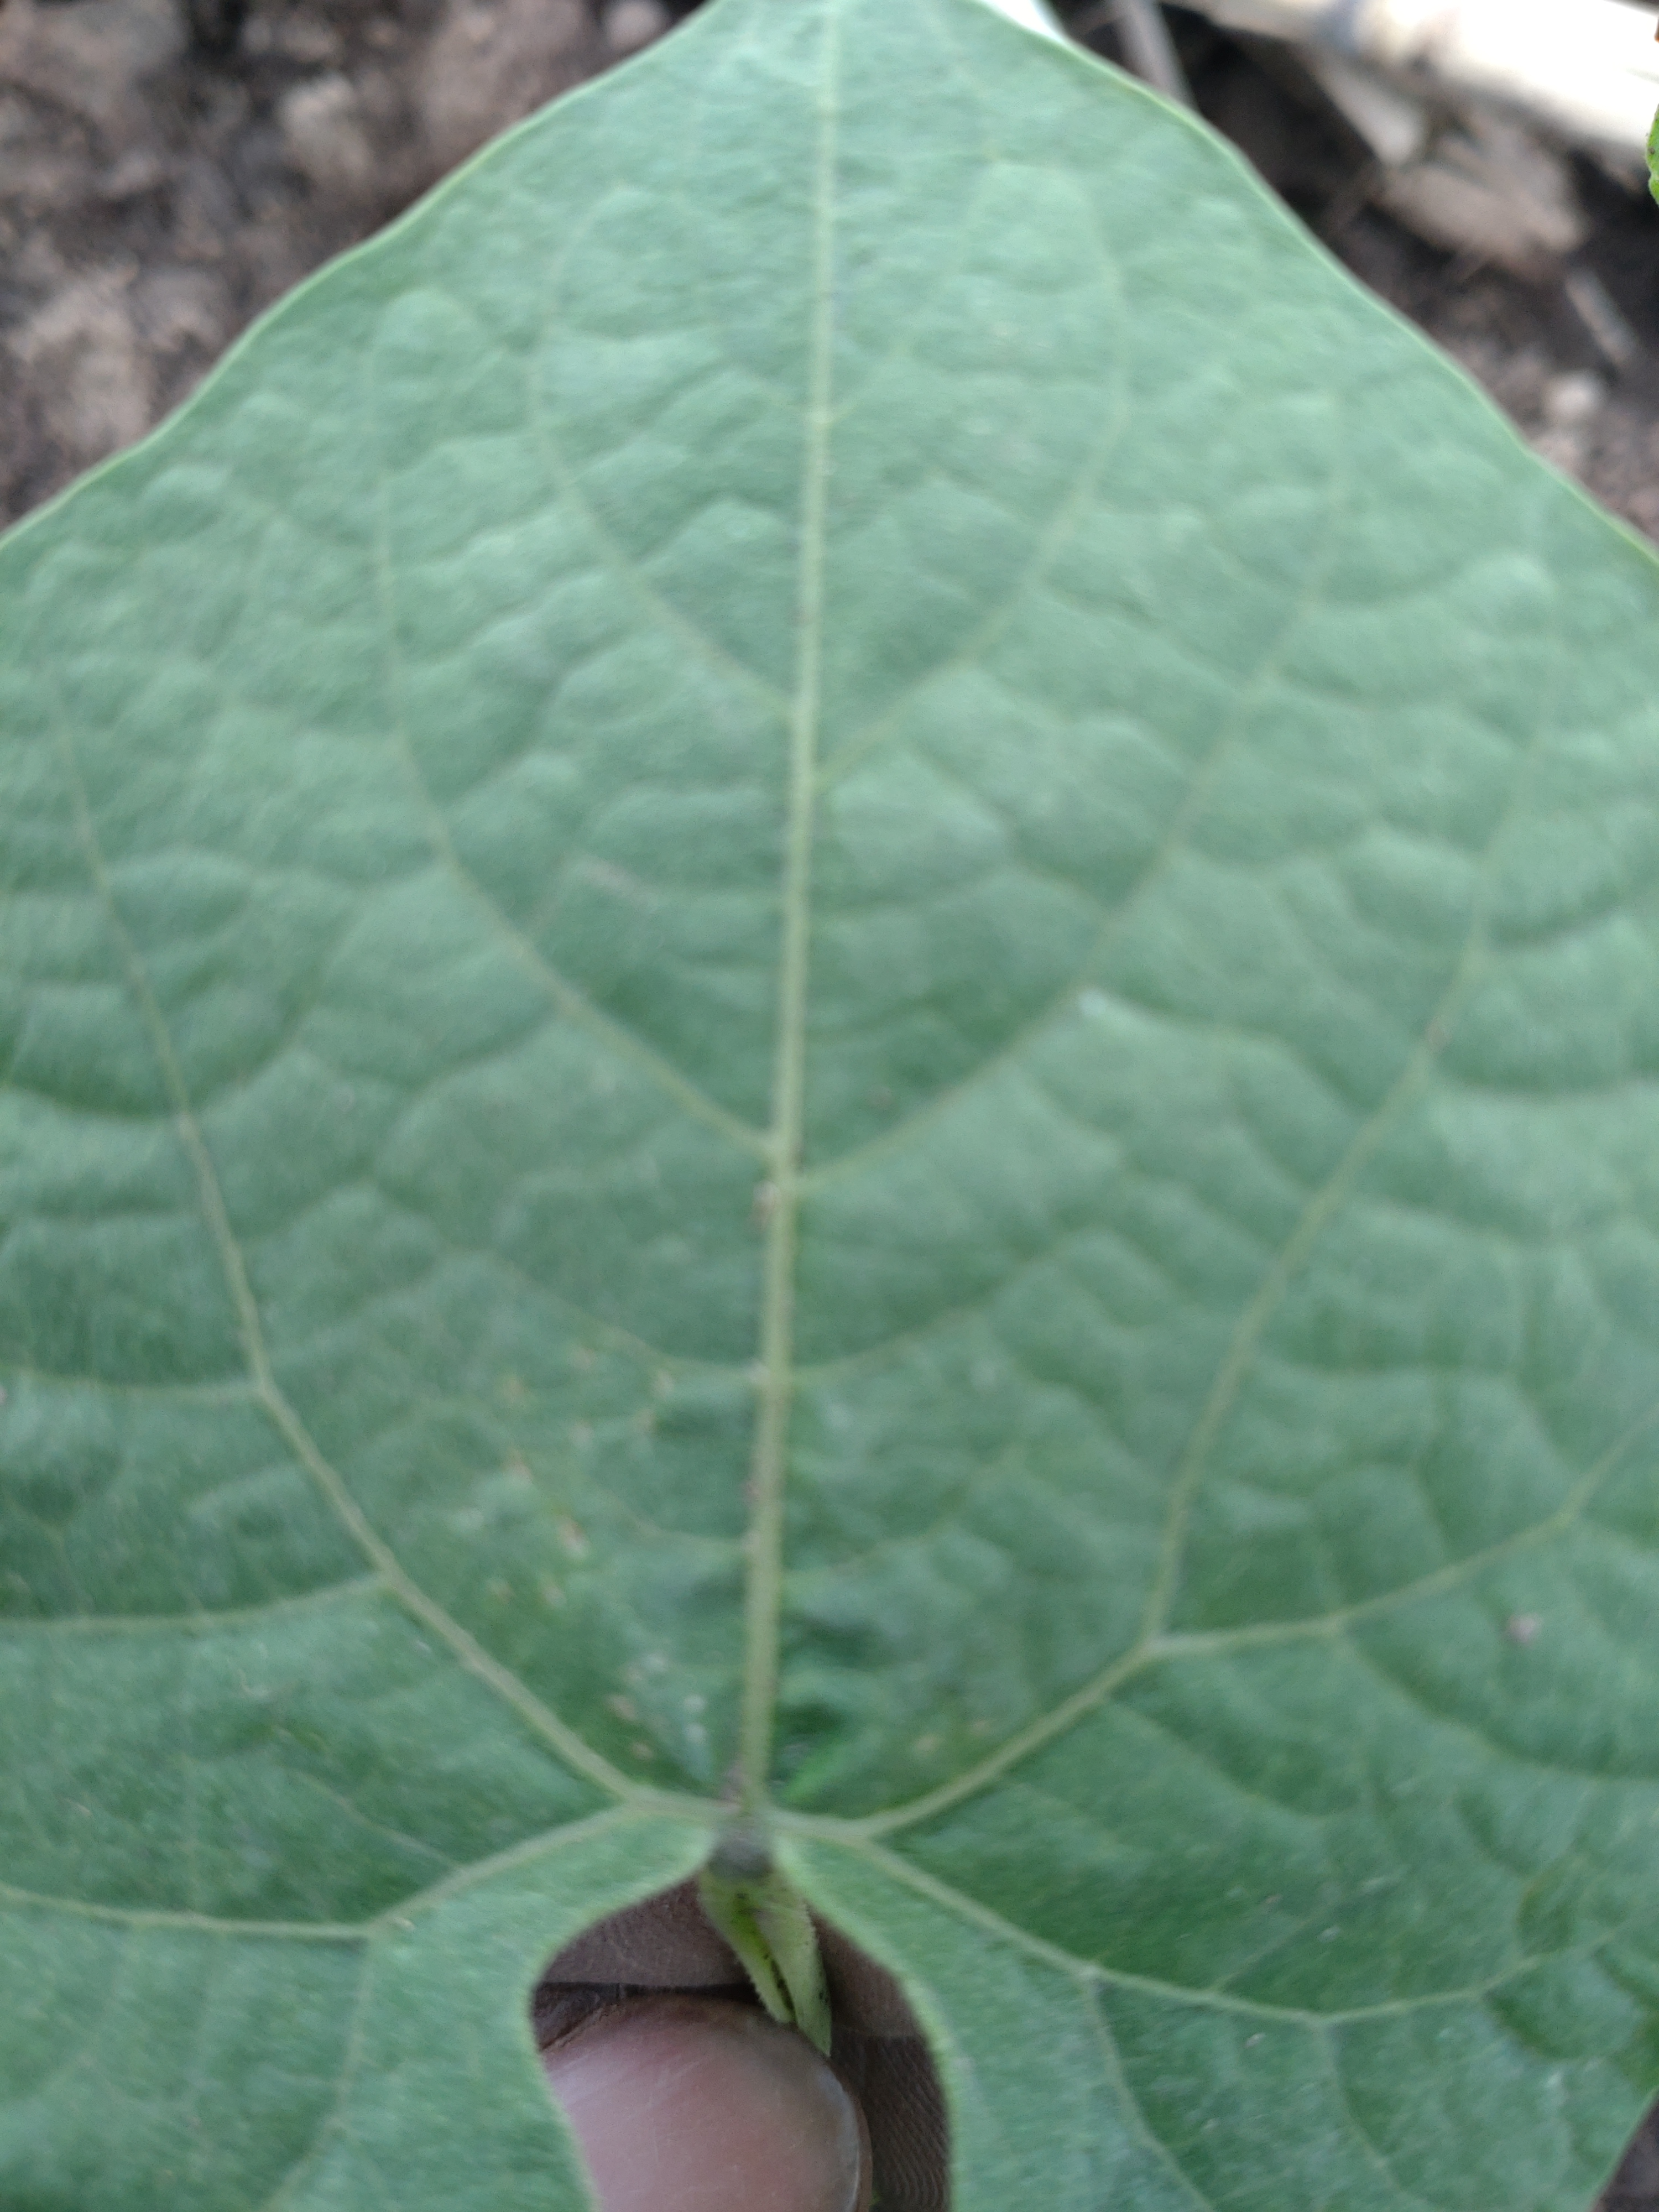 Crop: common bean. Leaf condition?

healthy
